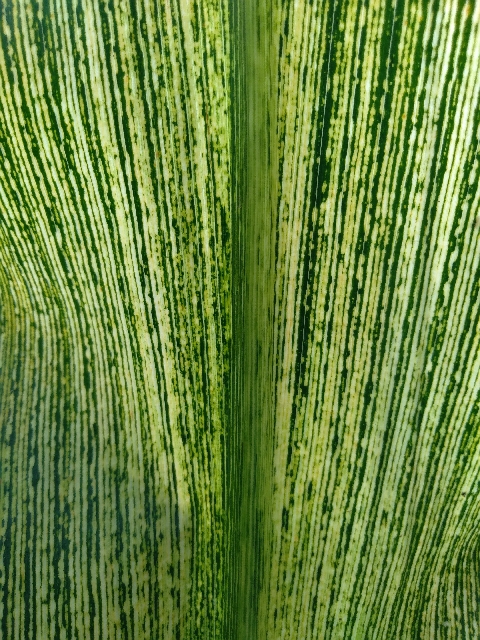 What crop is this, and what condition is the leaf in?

maize, maize streak virus
